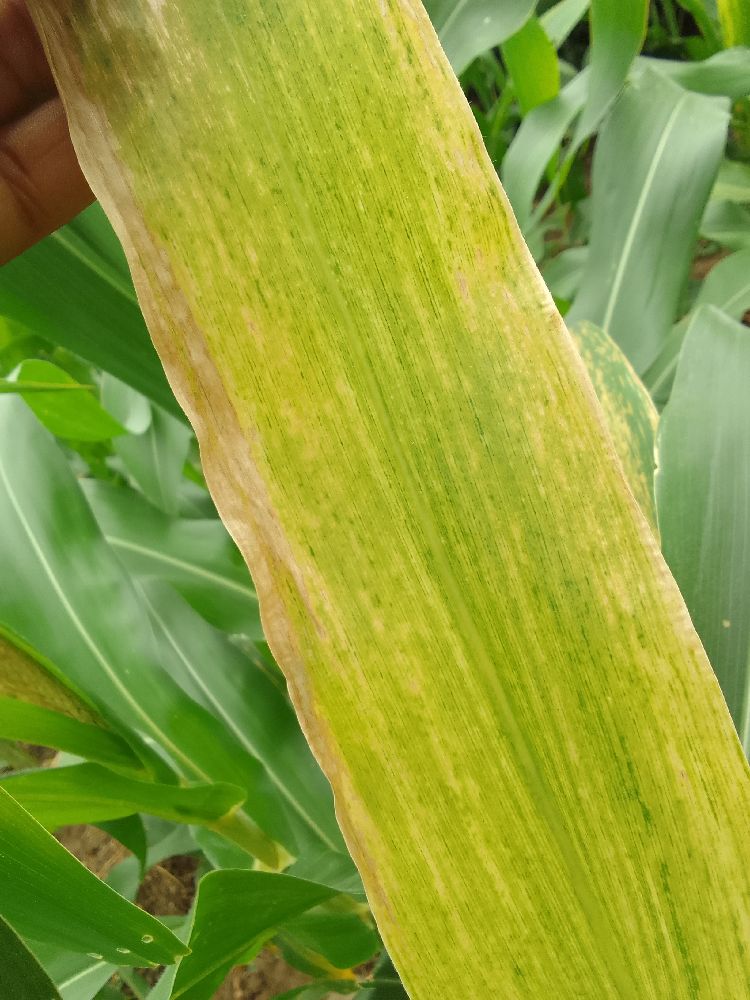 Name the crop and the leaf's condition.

maize, maize lethal necrosis
